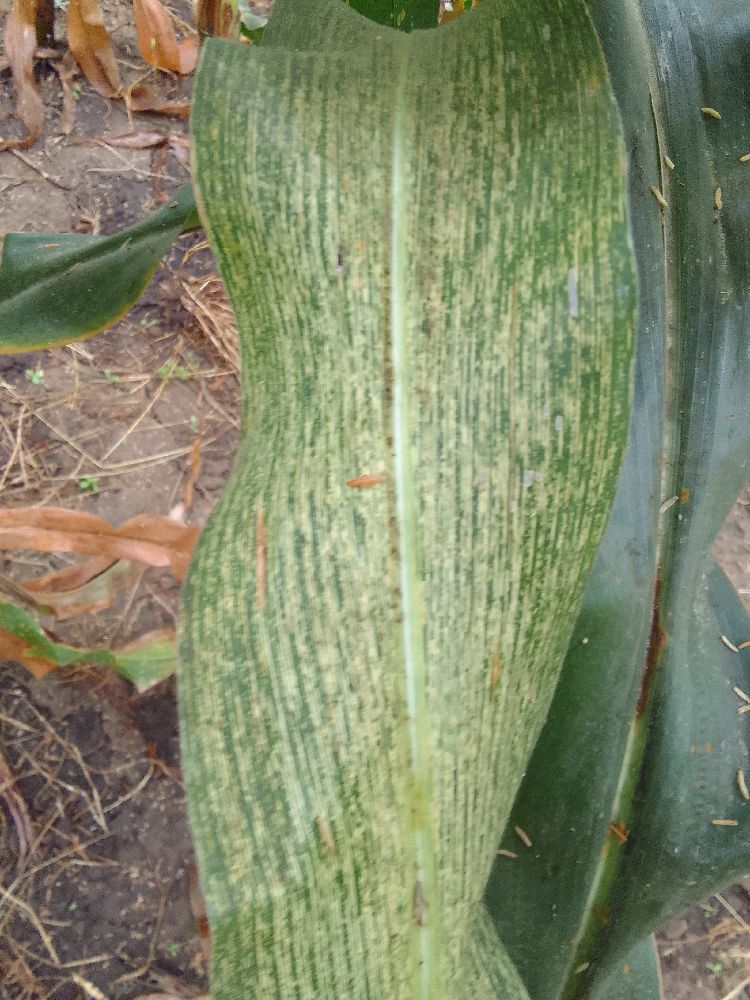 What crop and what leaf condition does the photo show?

maize, maize streak virus
